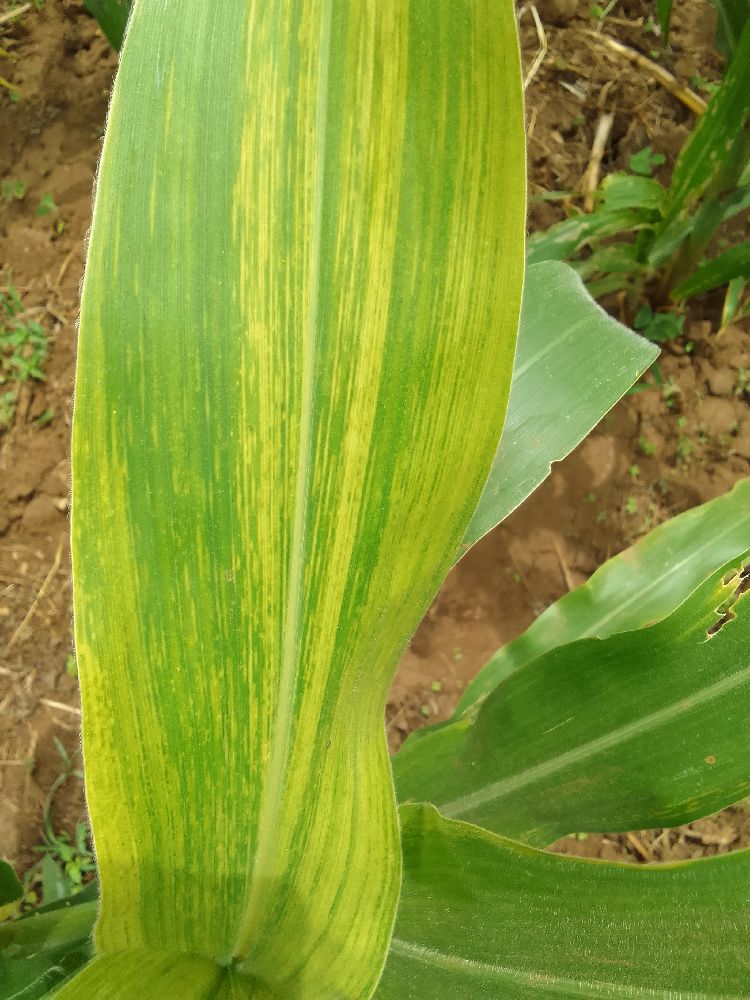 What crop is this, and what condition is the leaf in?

maize, maize lethal necrosis
